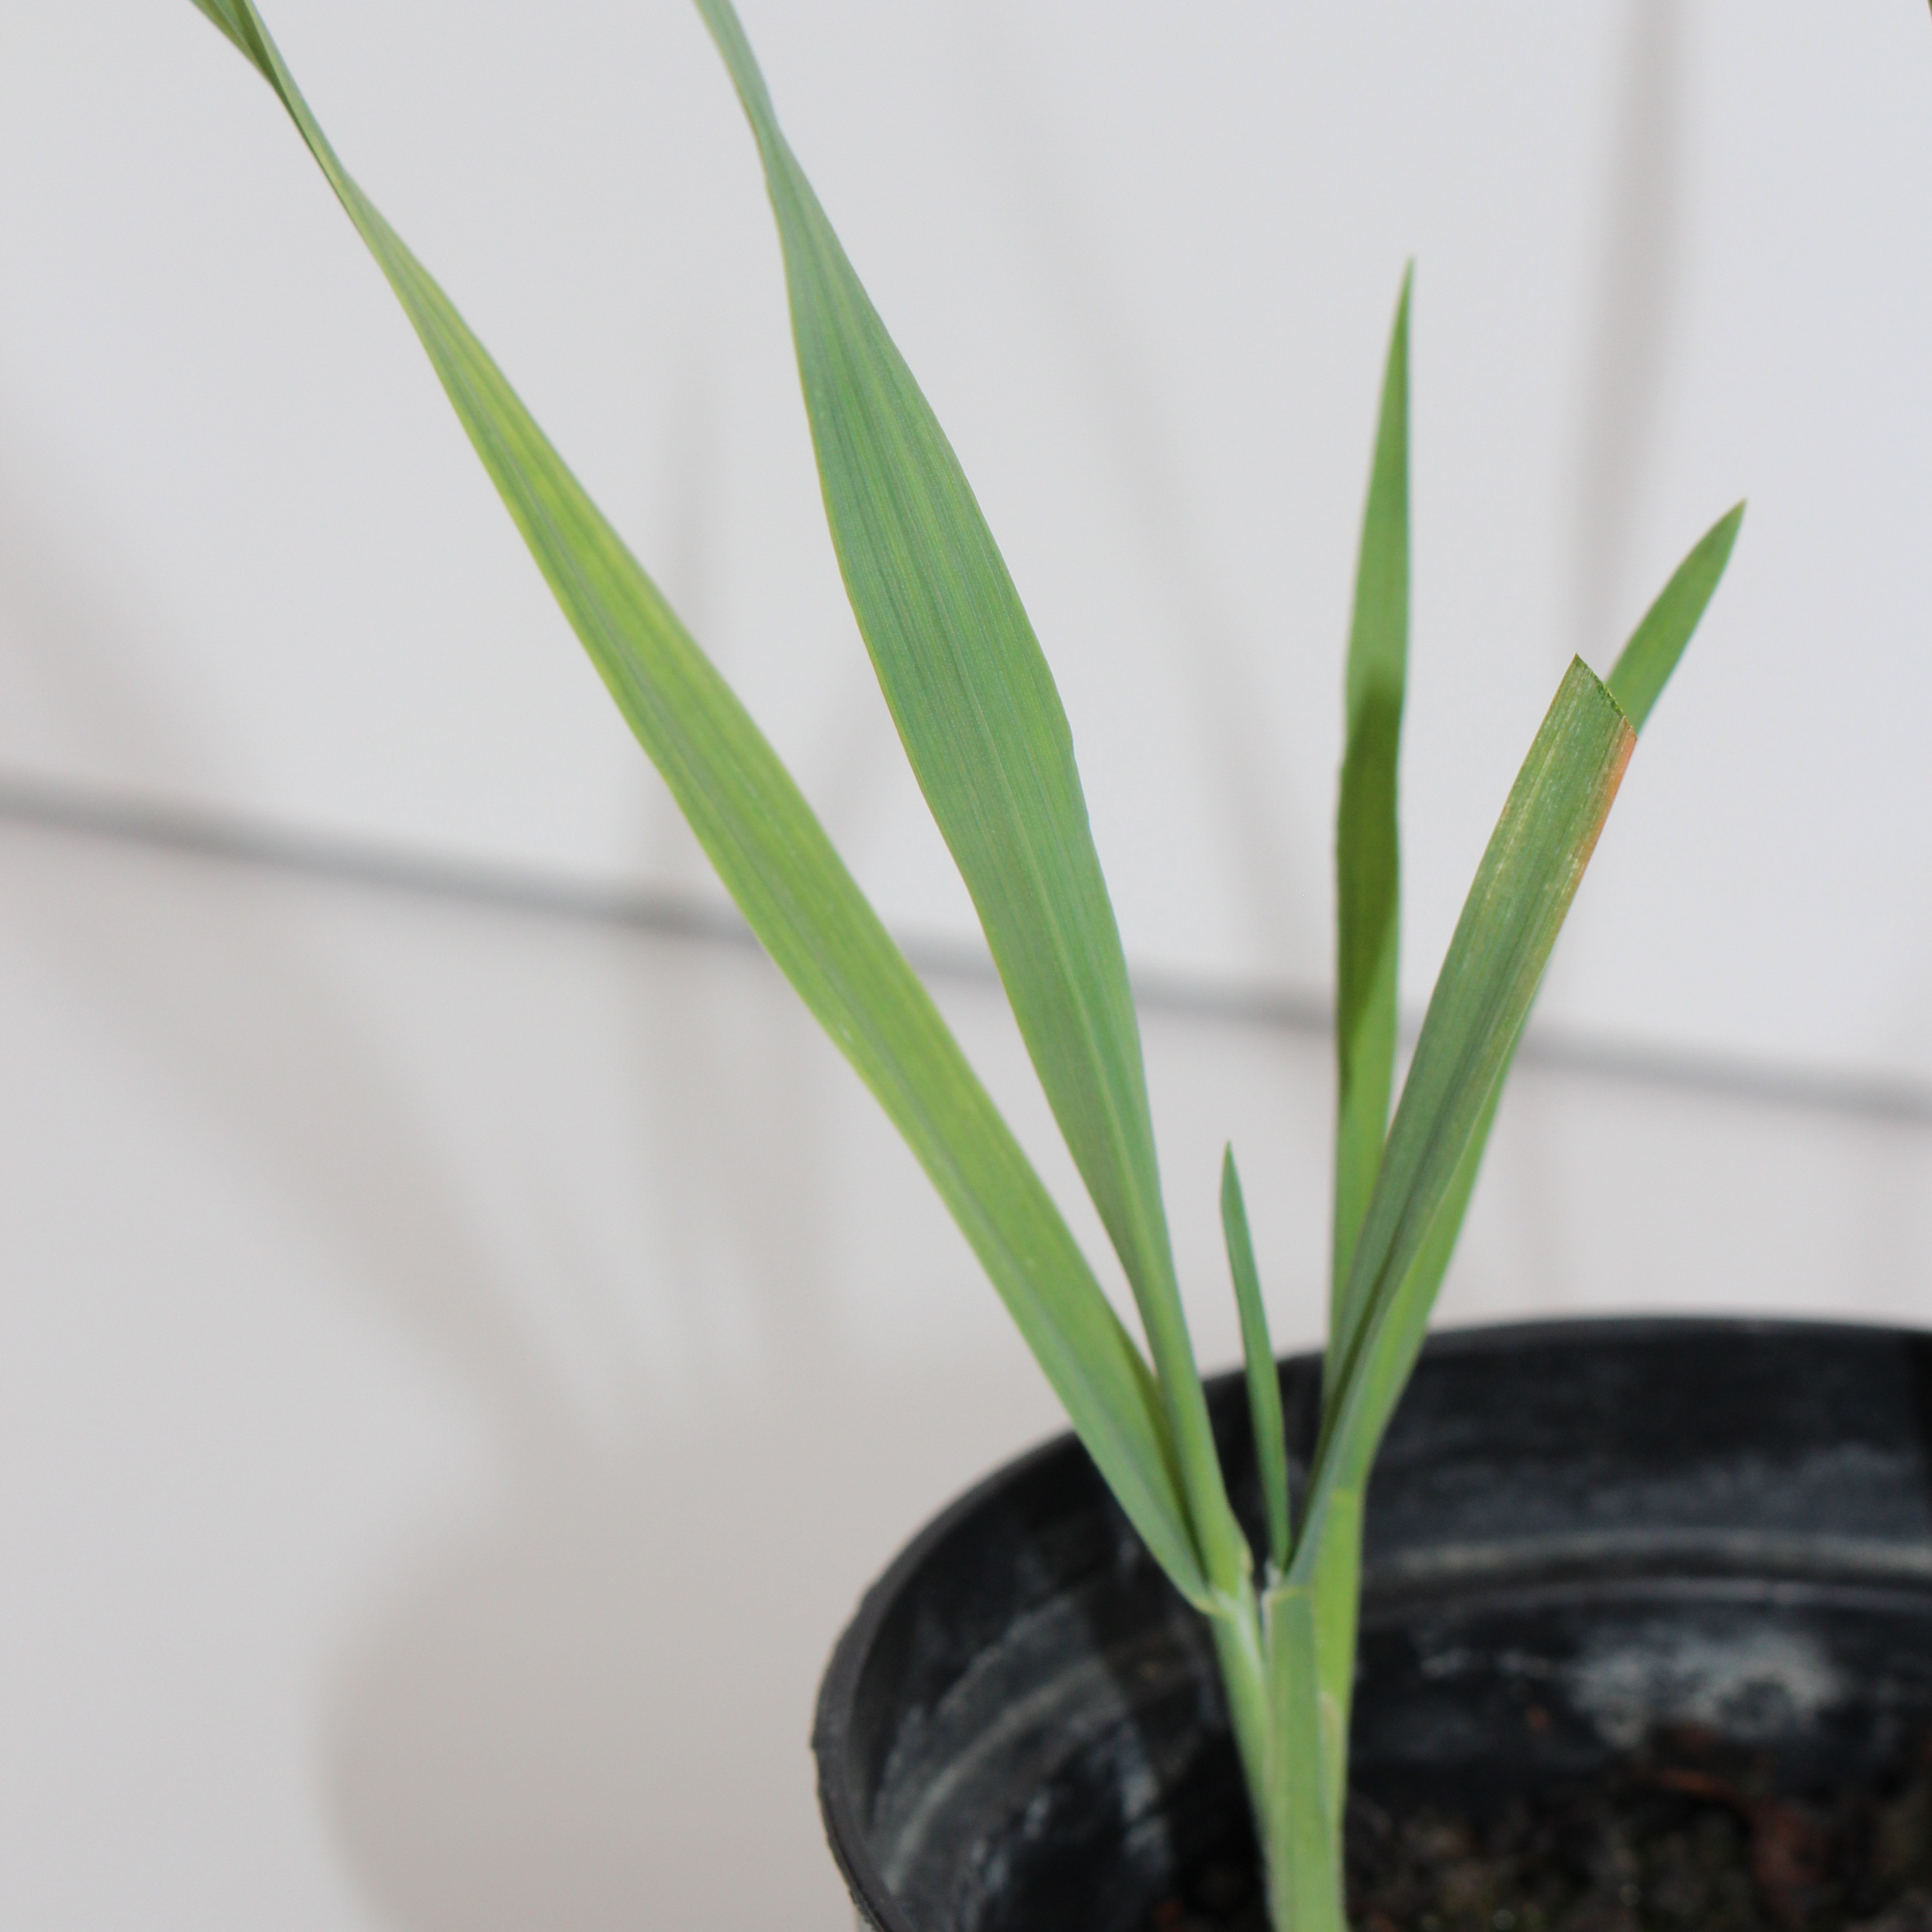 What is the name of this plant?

Avena sterilis
